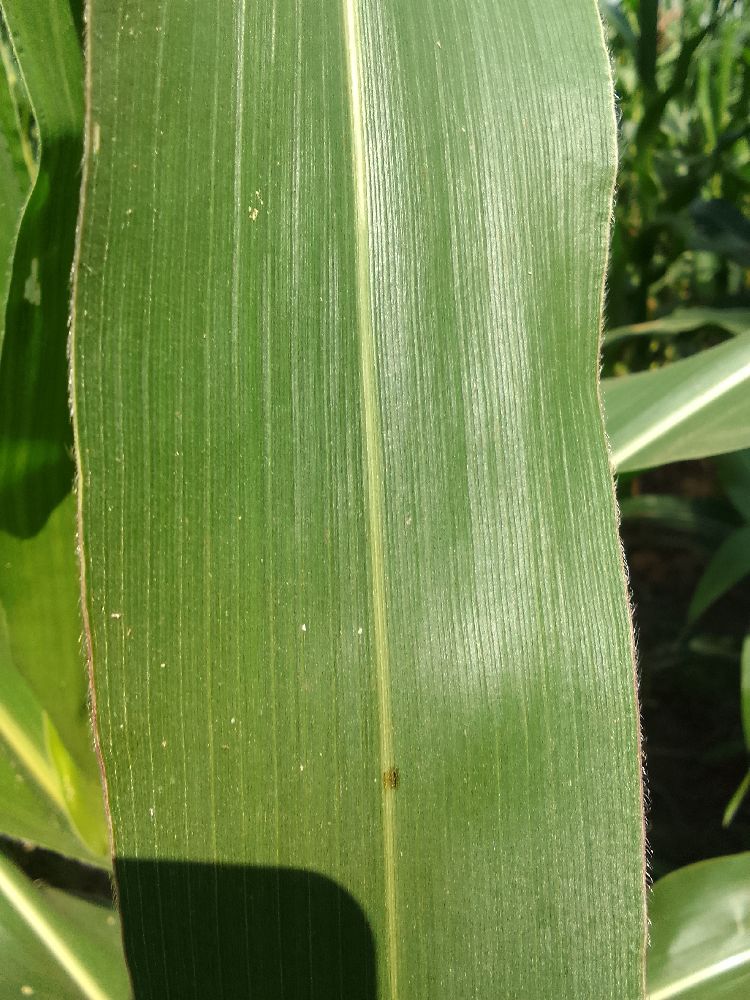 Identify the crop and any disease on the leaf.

maize, healthy
